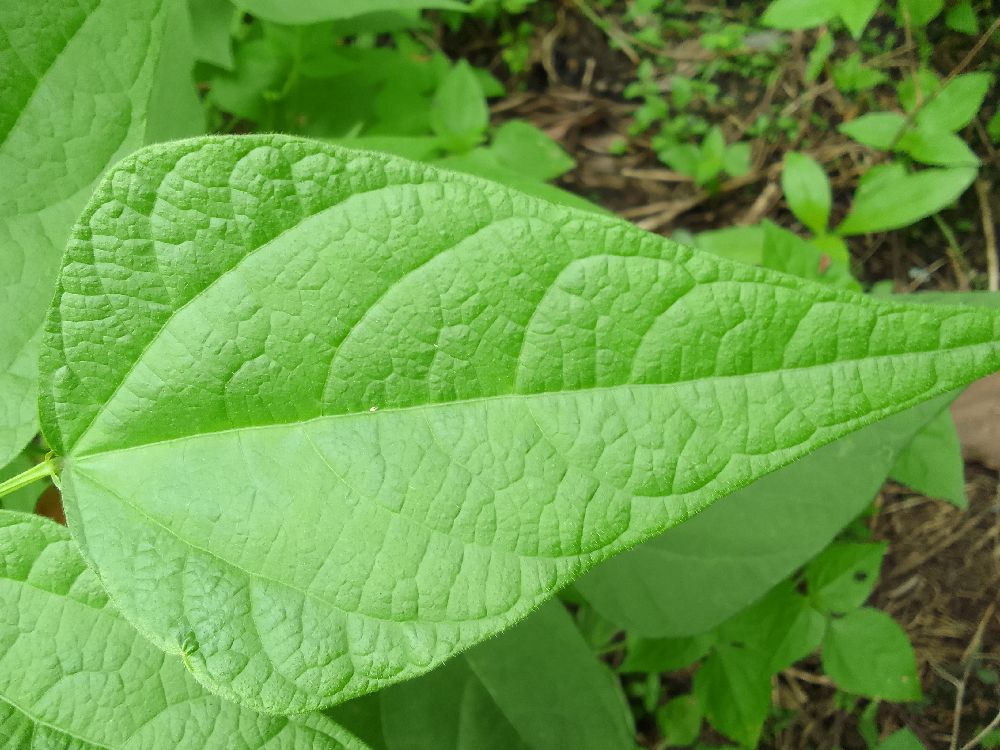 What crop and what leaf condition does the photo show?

common bean, healthy
